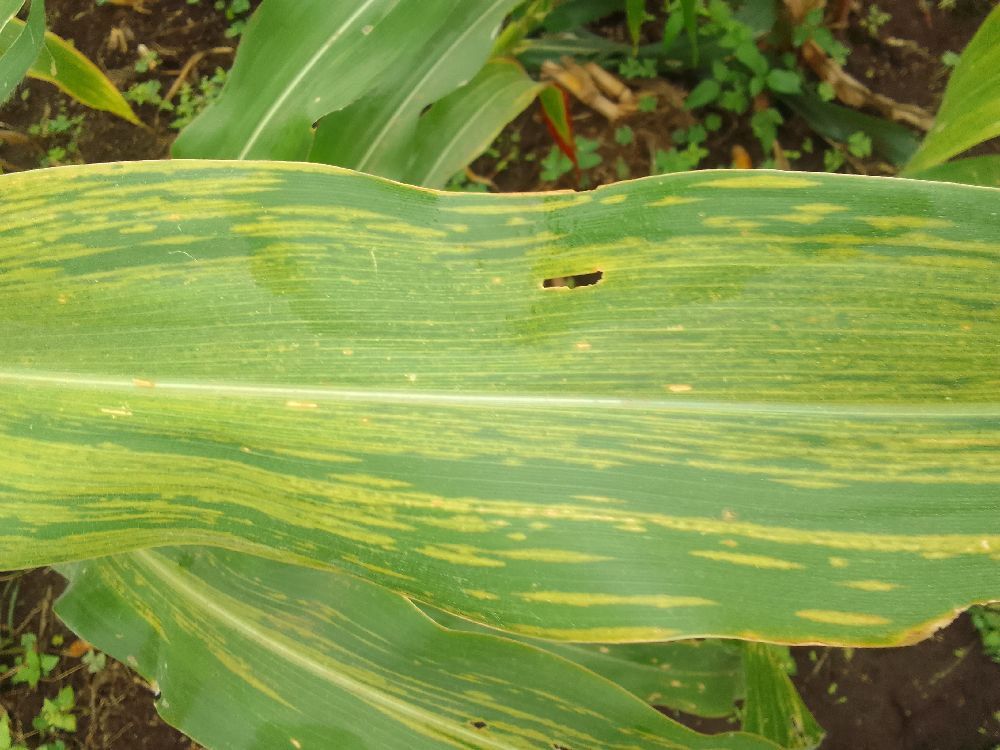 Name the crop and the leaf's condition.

maize, maize lethal necrosis
